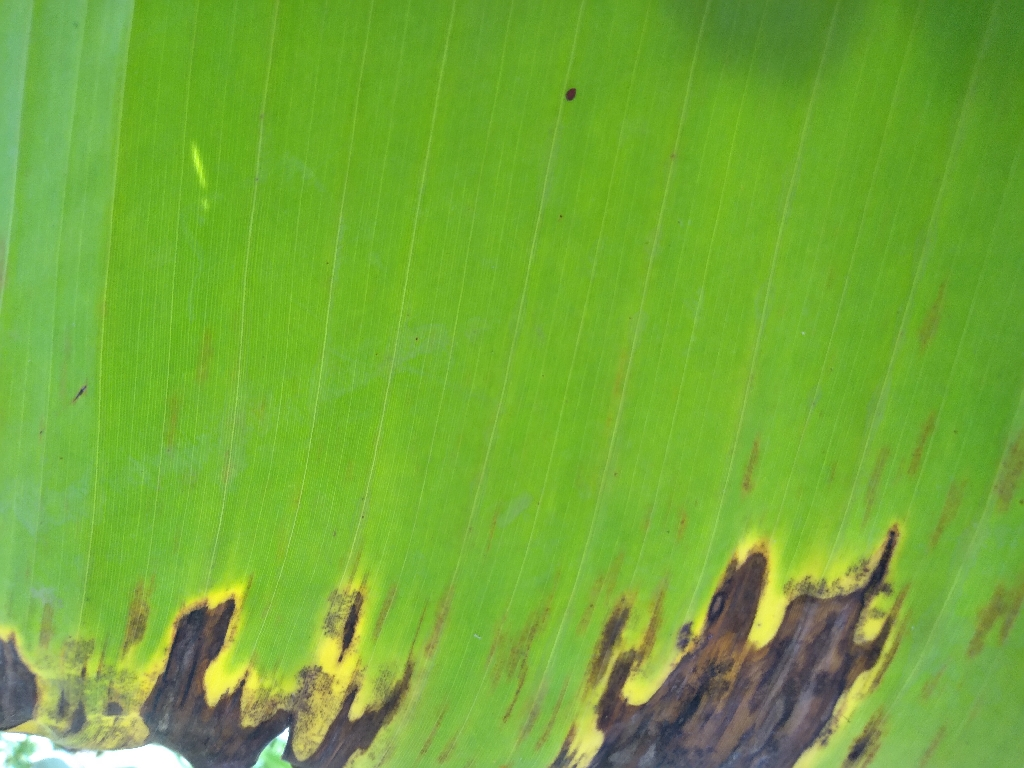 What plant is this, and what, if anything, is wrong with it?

banana, black sigatoka
